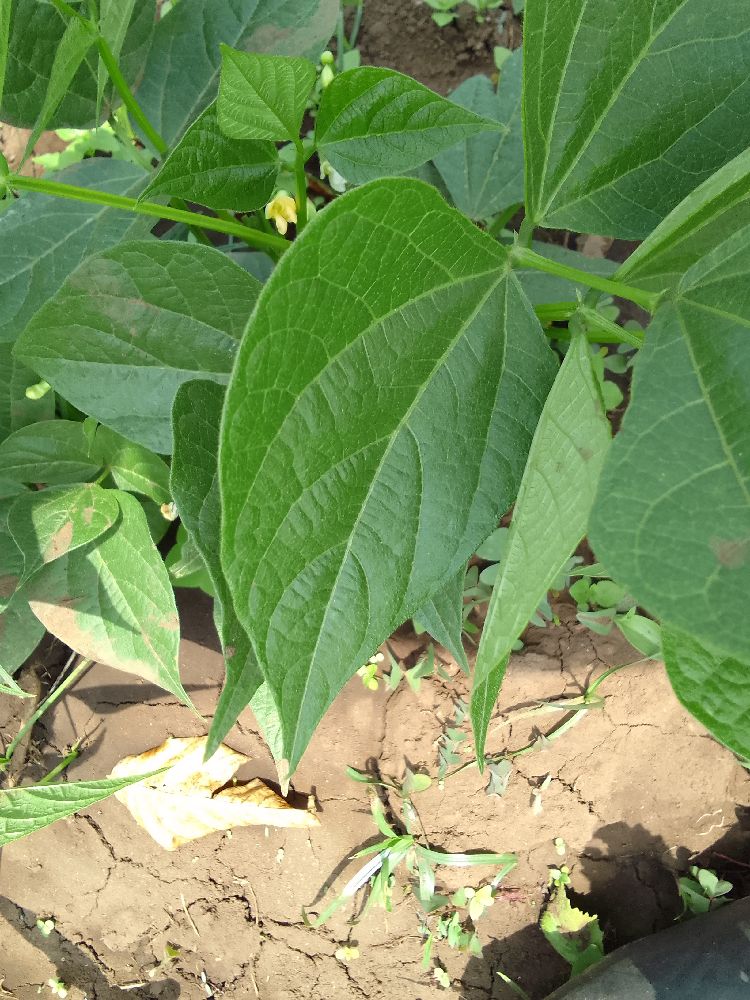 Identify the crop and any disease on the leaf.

common bean, healthy
